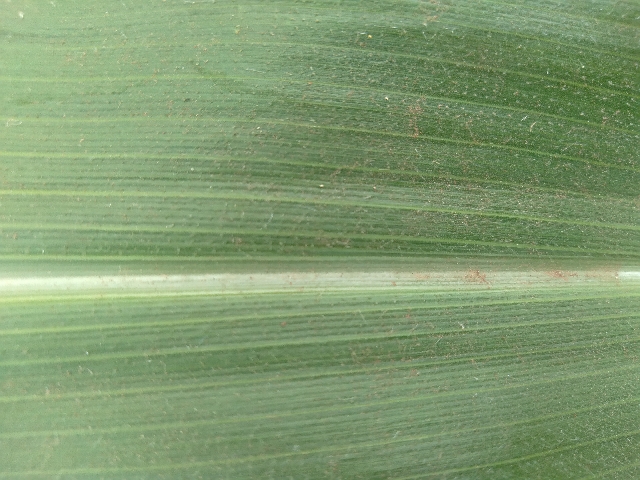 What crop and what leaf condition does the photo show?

maize, healthy
